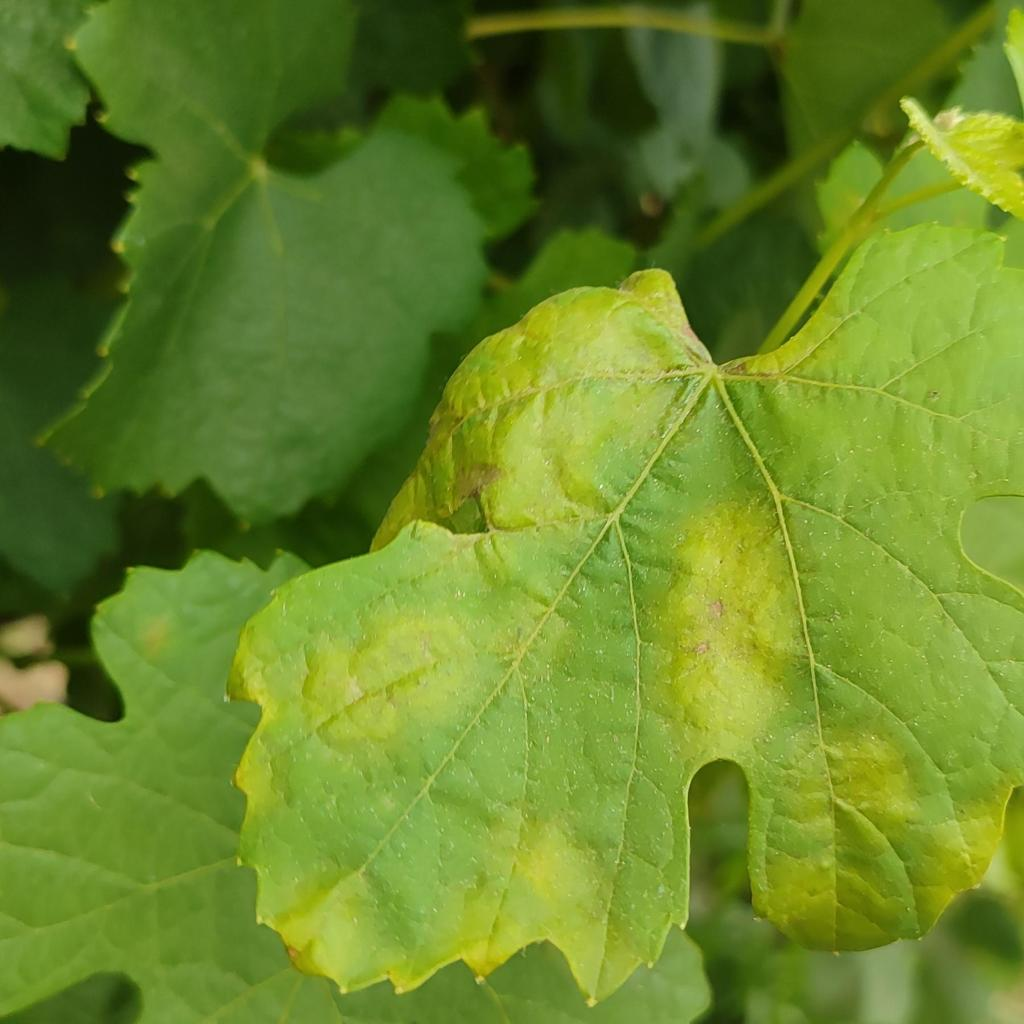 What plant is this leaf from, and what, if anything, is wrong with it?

grapevine, downy mildew
